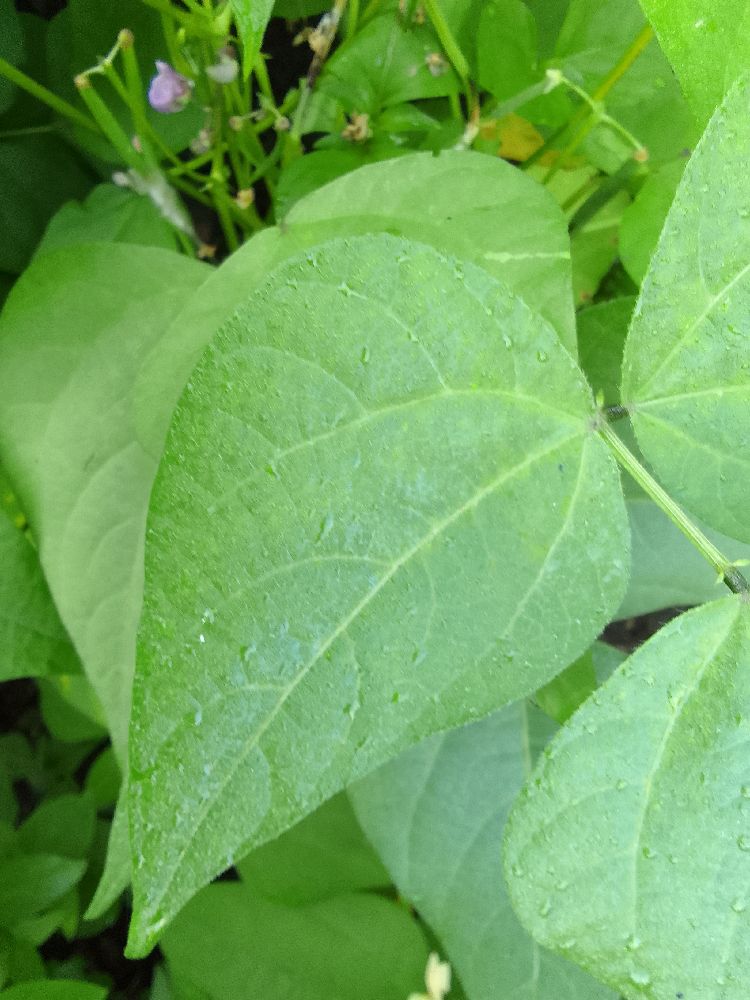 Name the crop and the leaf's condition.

common bean, healthy
